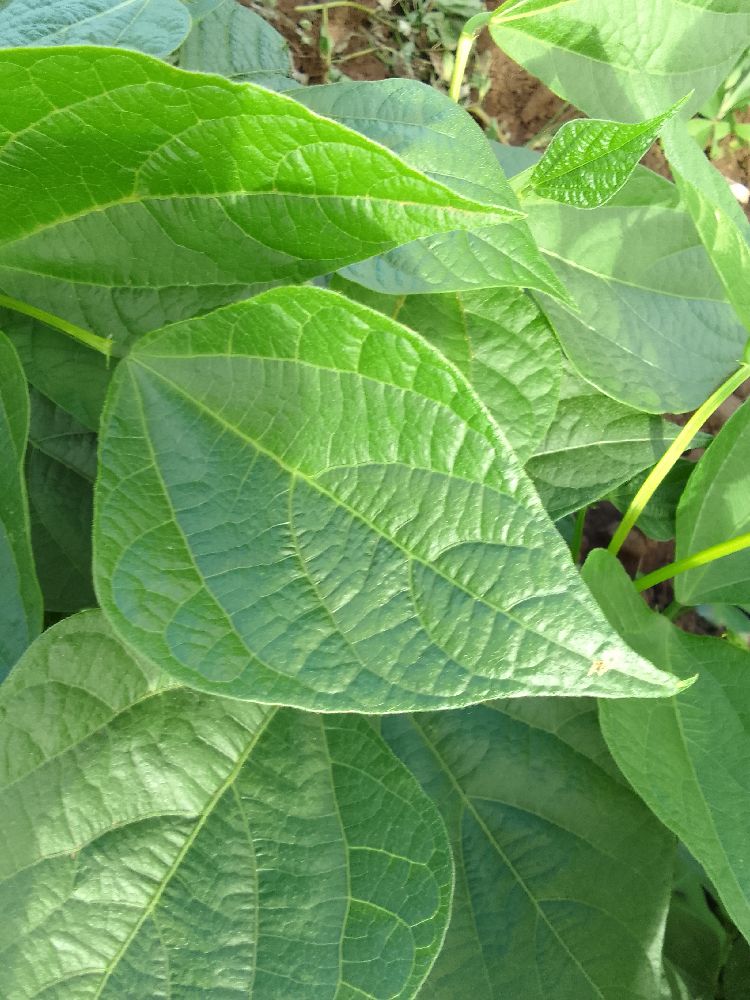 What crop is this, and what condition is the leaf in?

common bean, healthy
